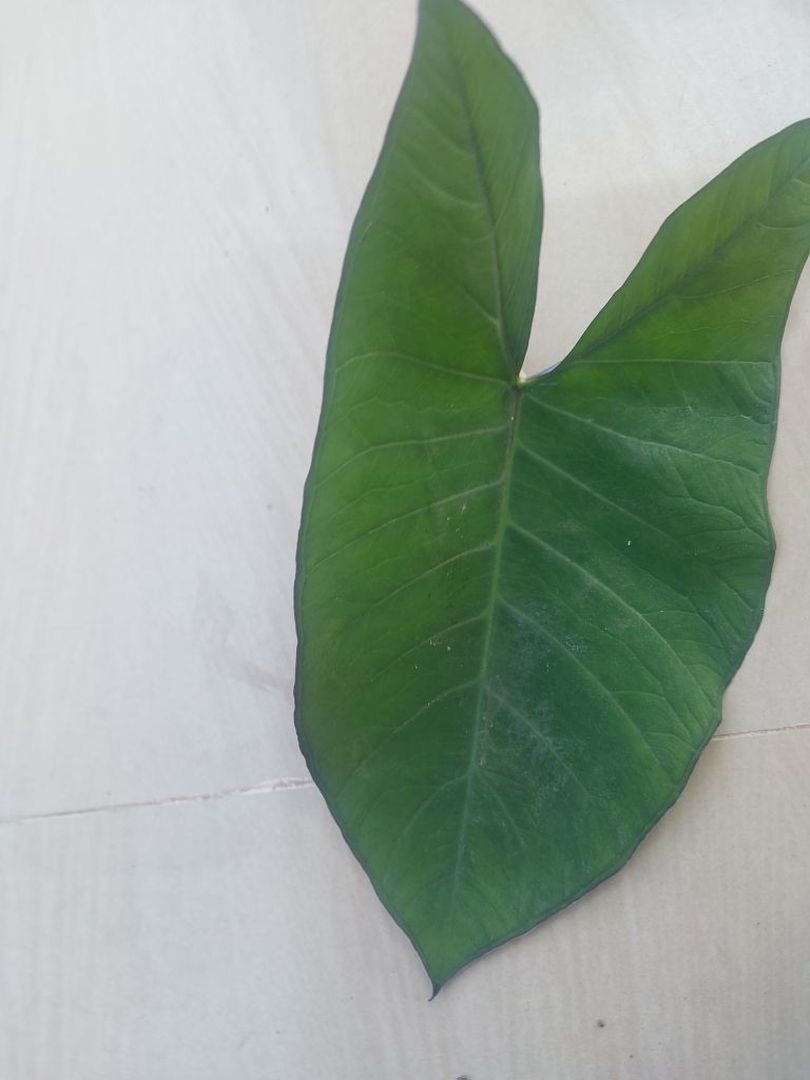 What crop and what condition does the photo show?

taro, healthy
